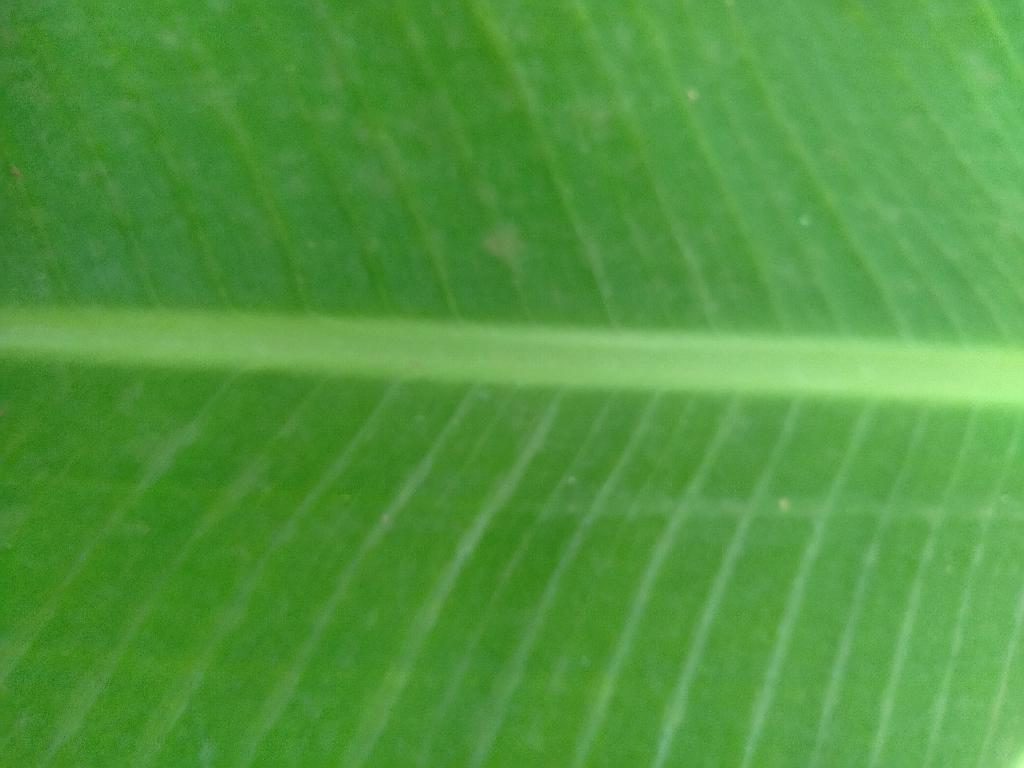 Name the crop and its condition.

banana, healthy
